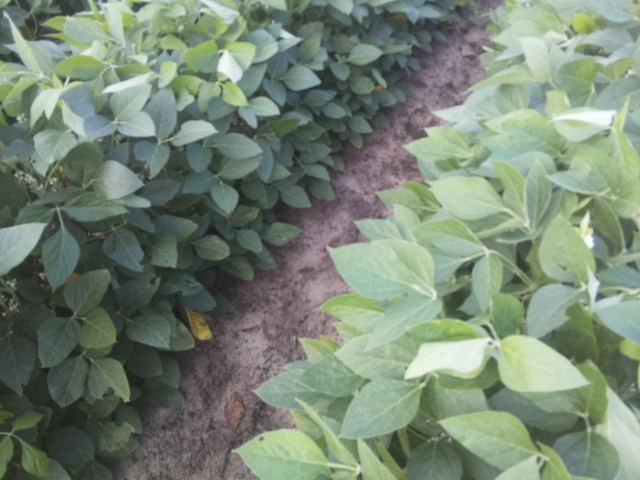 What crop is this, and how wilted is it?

soybean, leaves with no wilting
